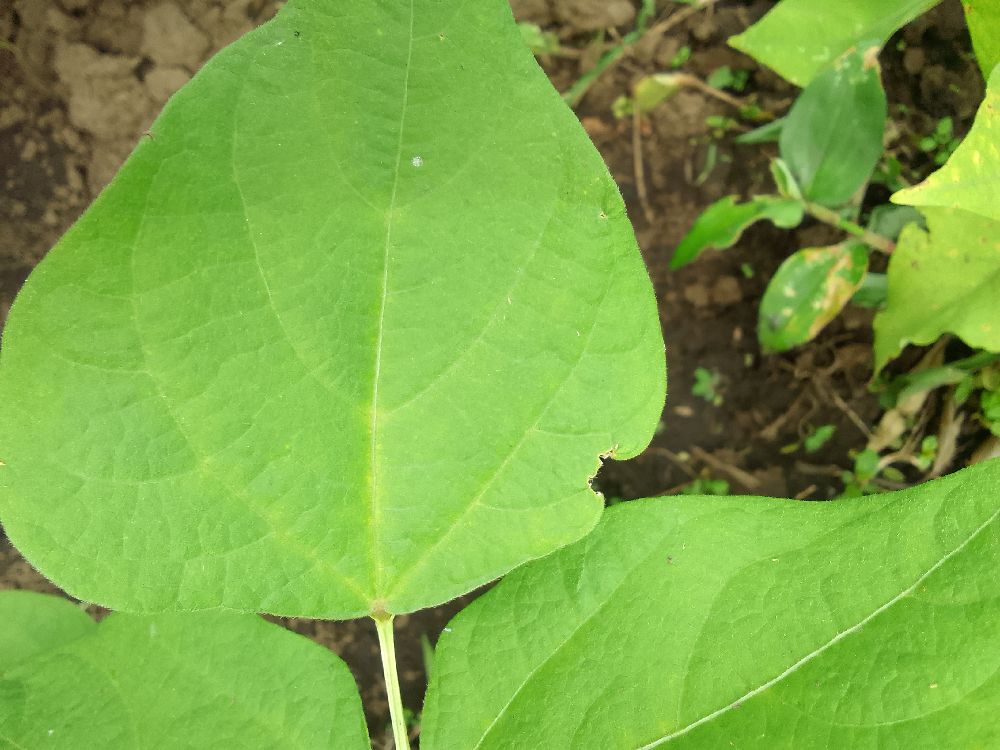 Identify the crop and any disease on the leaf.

common bean, healthy
